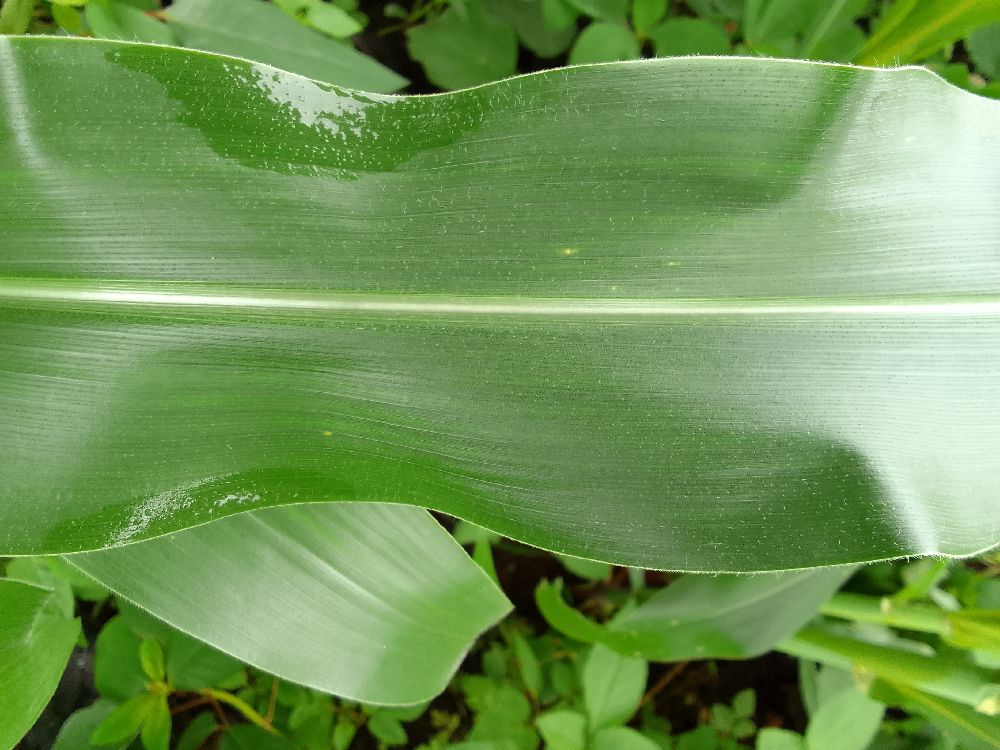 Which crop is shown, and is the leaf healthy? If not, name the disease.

maize, healthy
